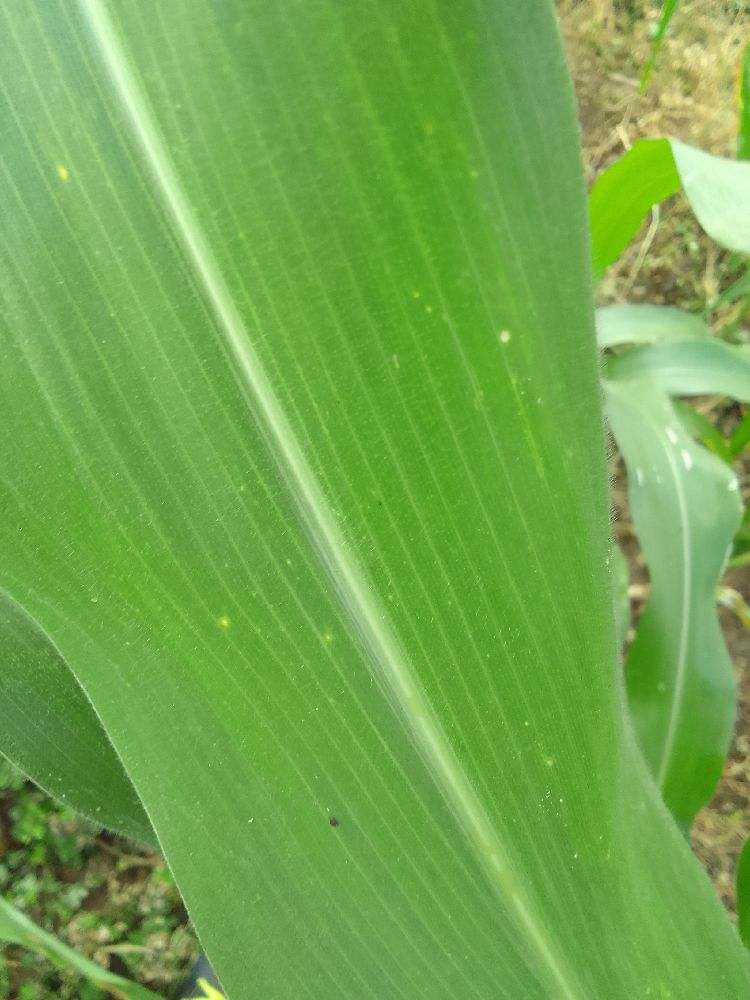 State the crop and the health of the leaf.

maize, healthy
